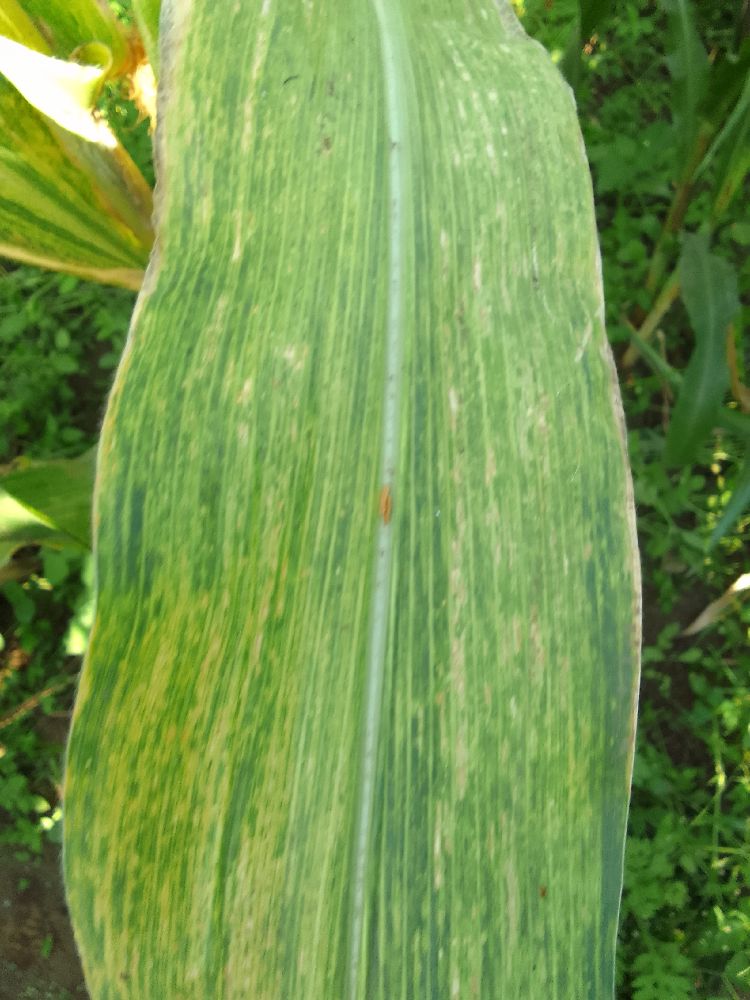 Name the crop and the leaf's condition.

maize, maize lethal necrosis
